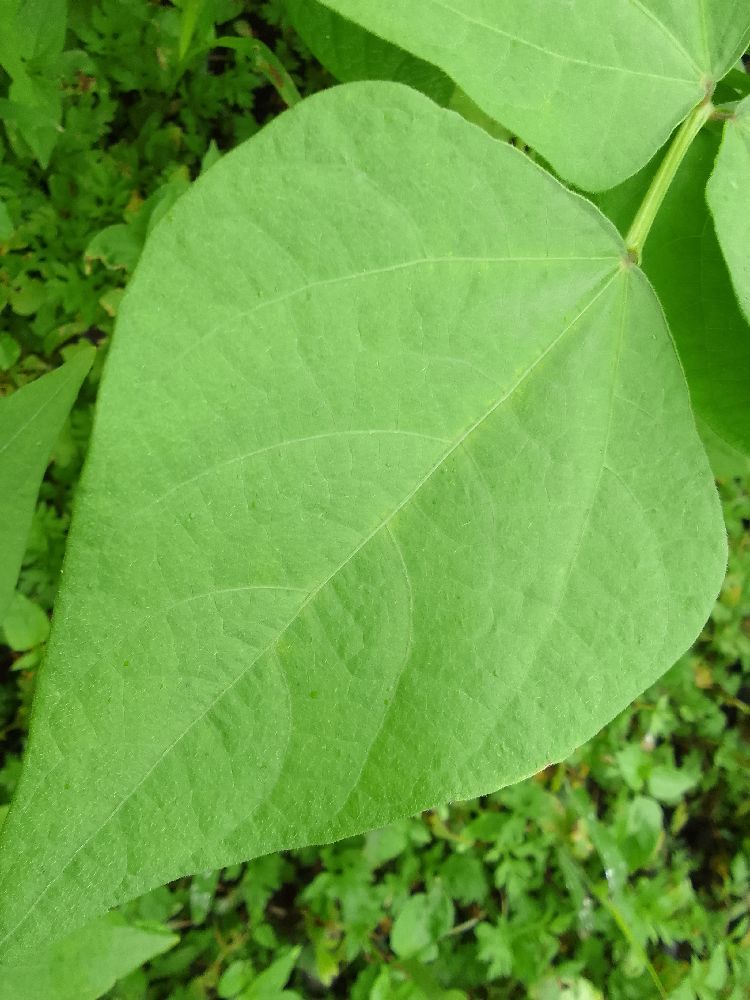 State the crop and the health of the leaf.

common bean, healthy
